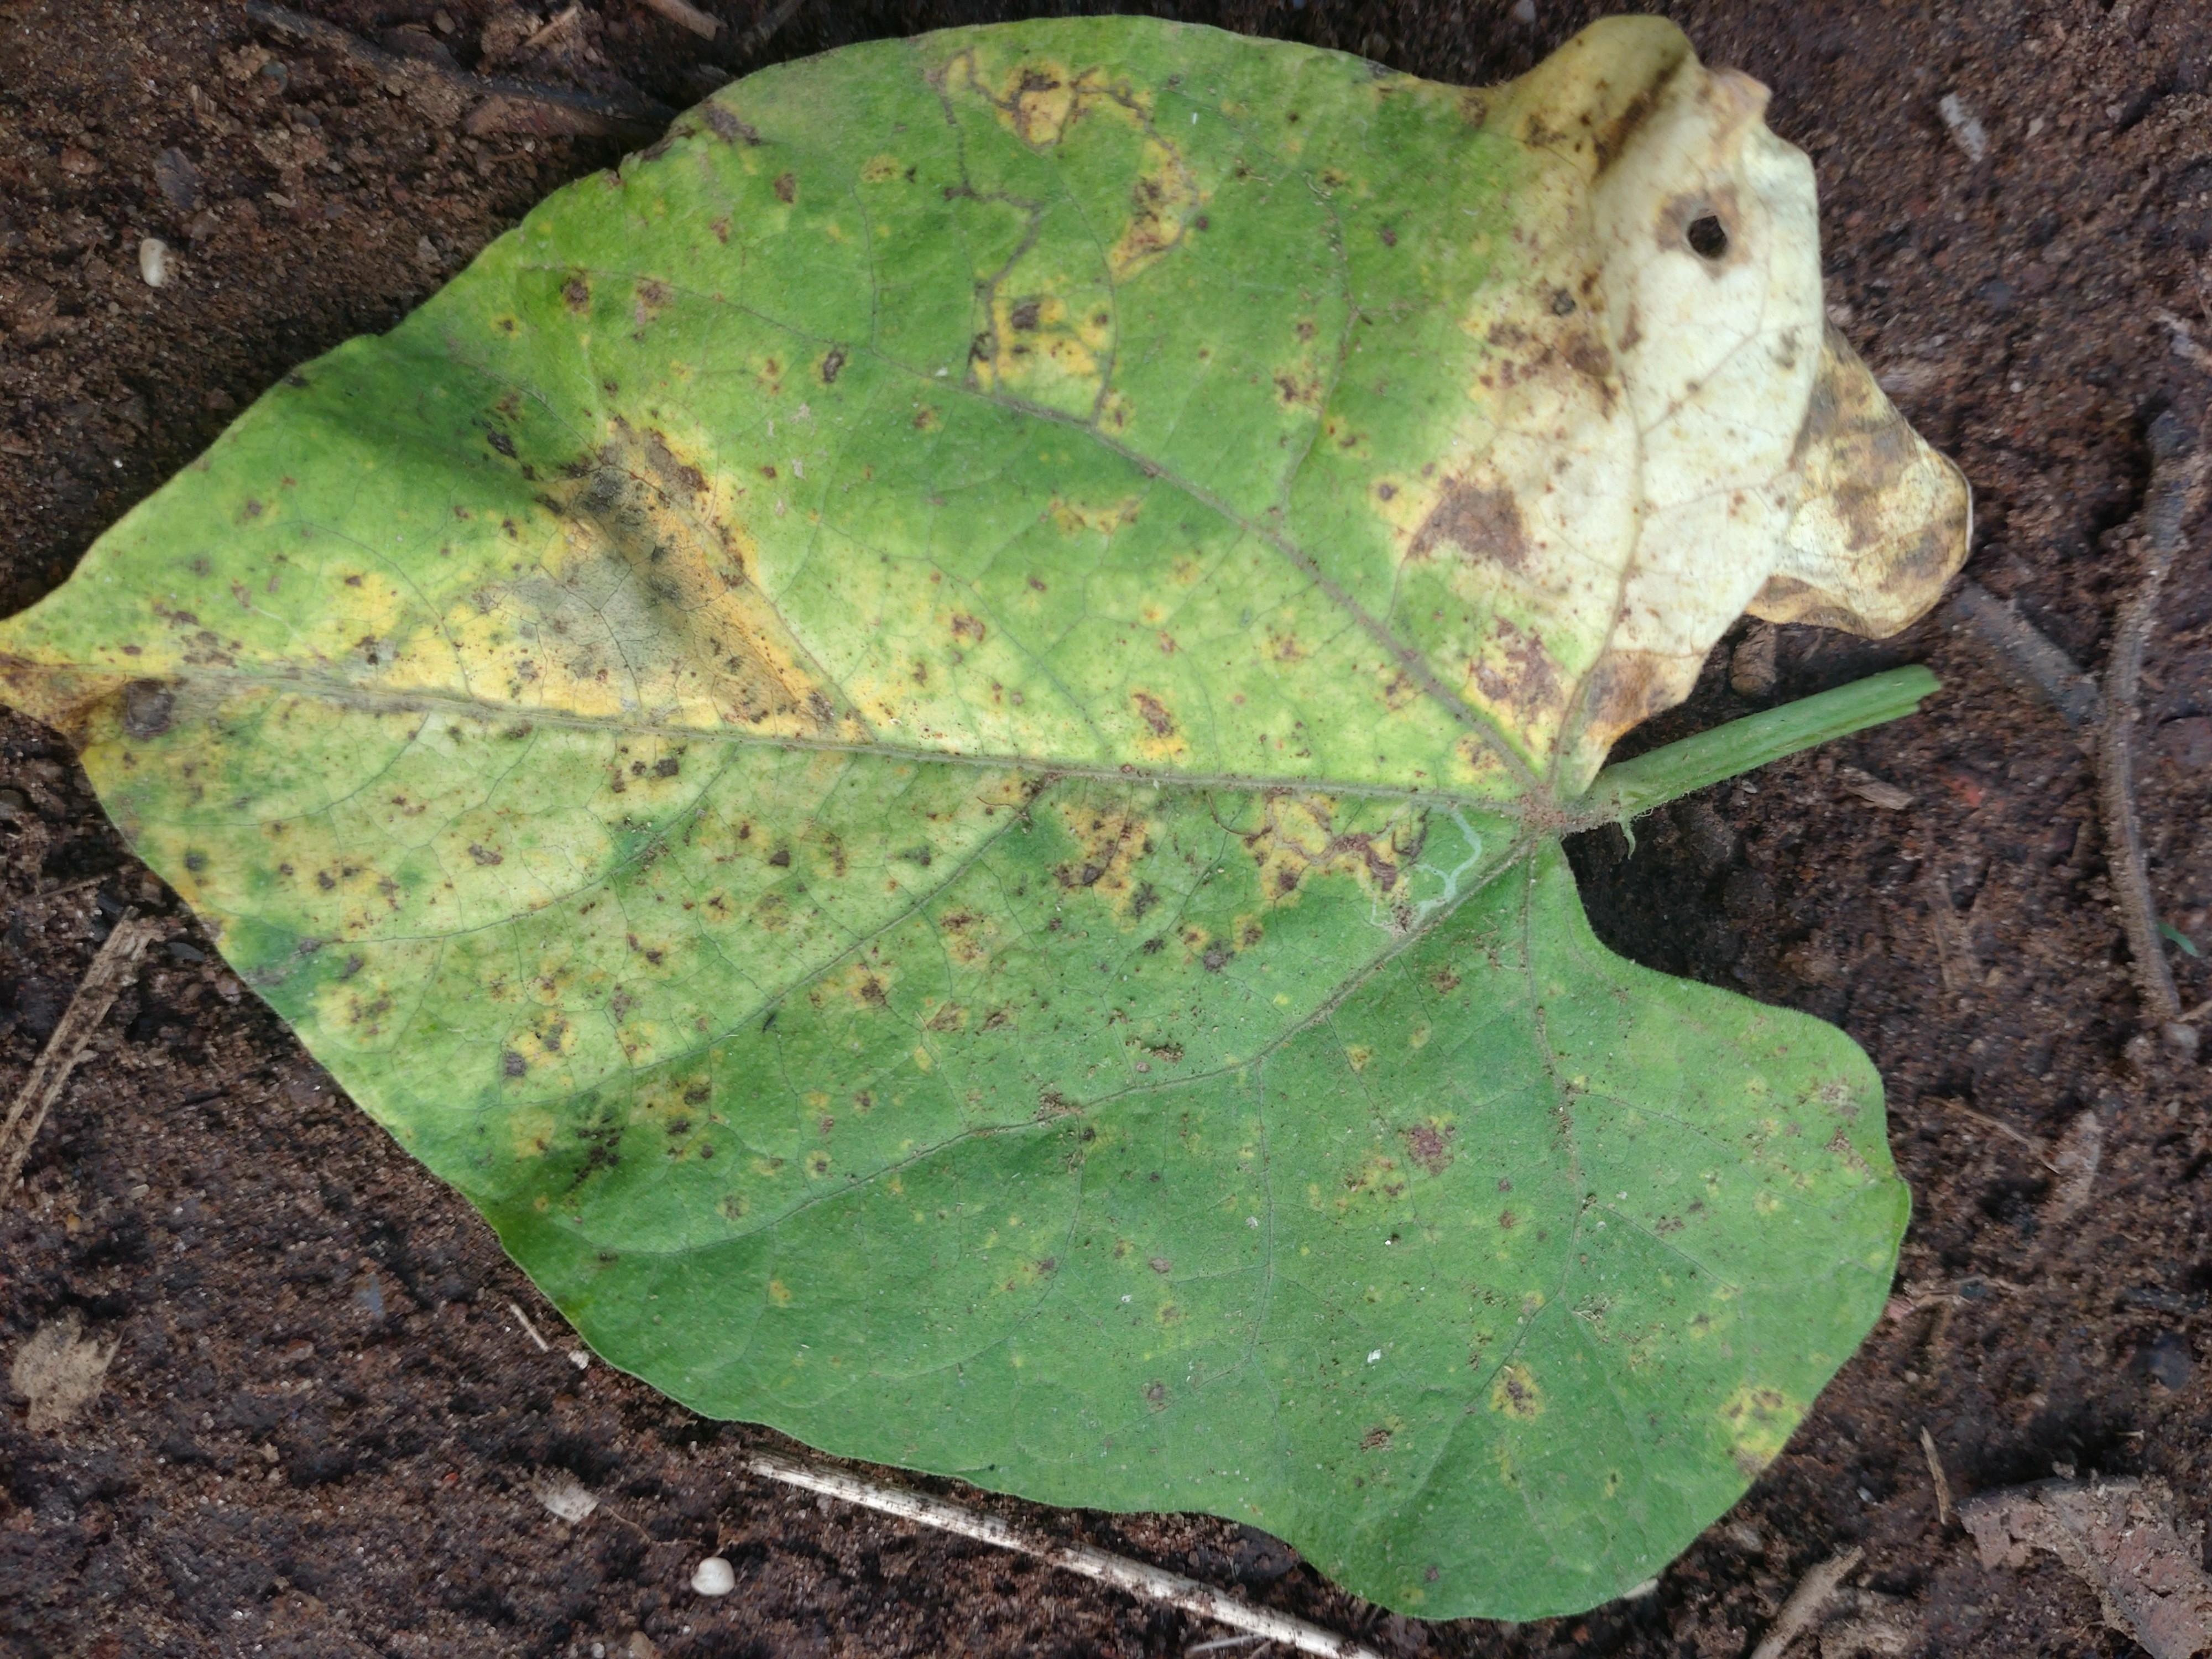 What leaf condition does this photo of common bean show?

rust
